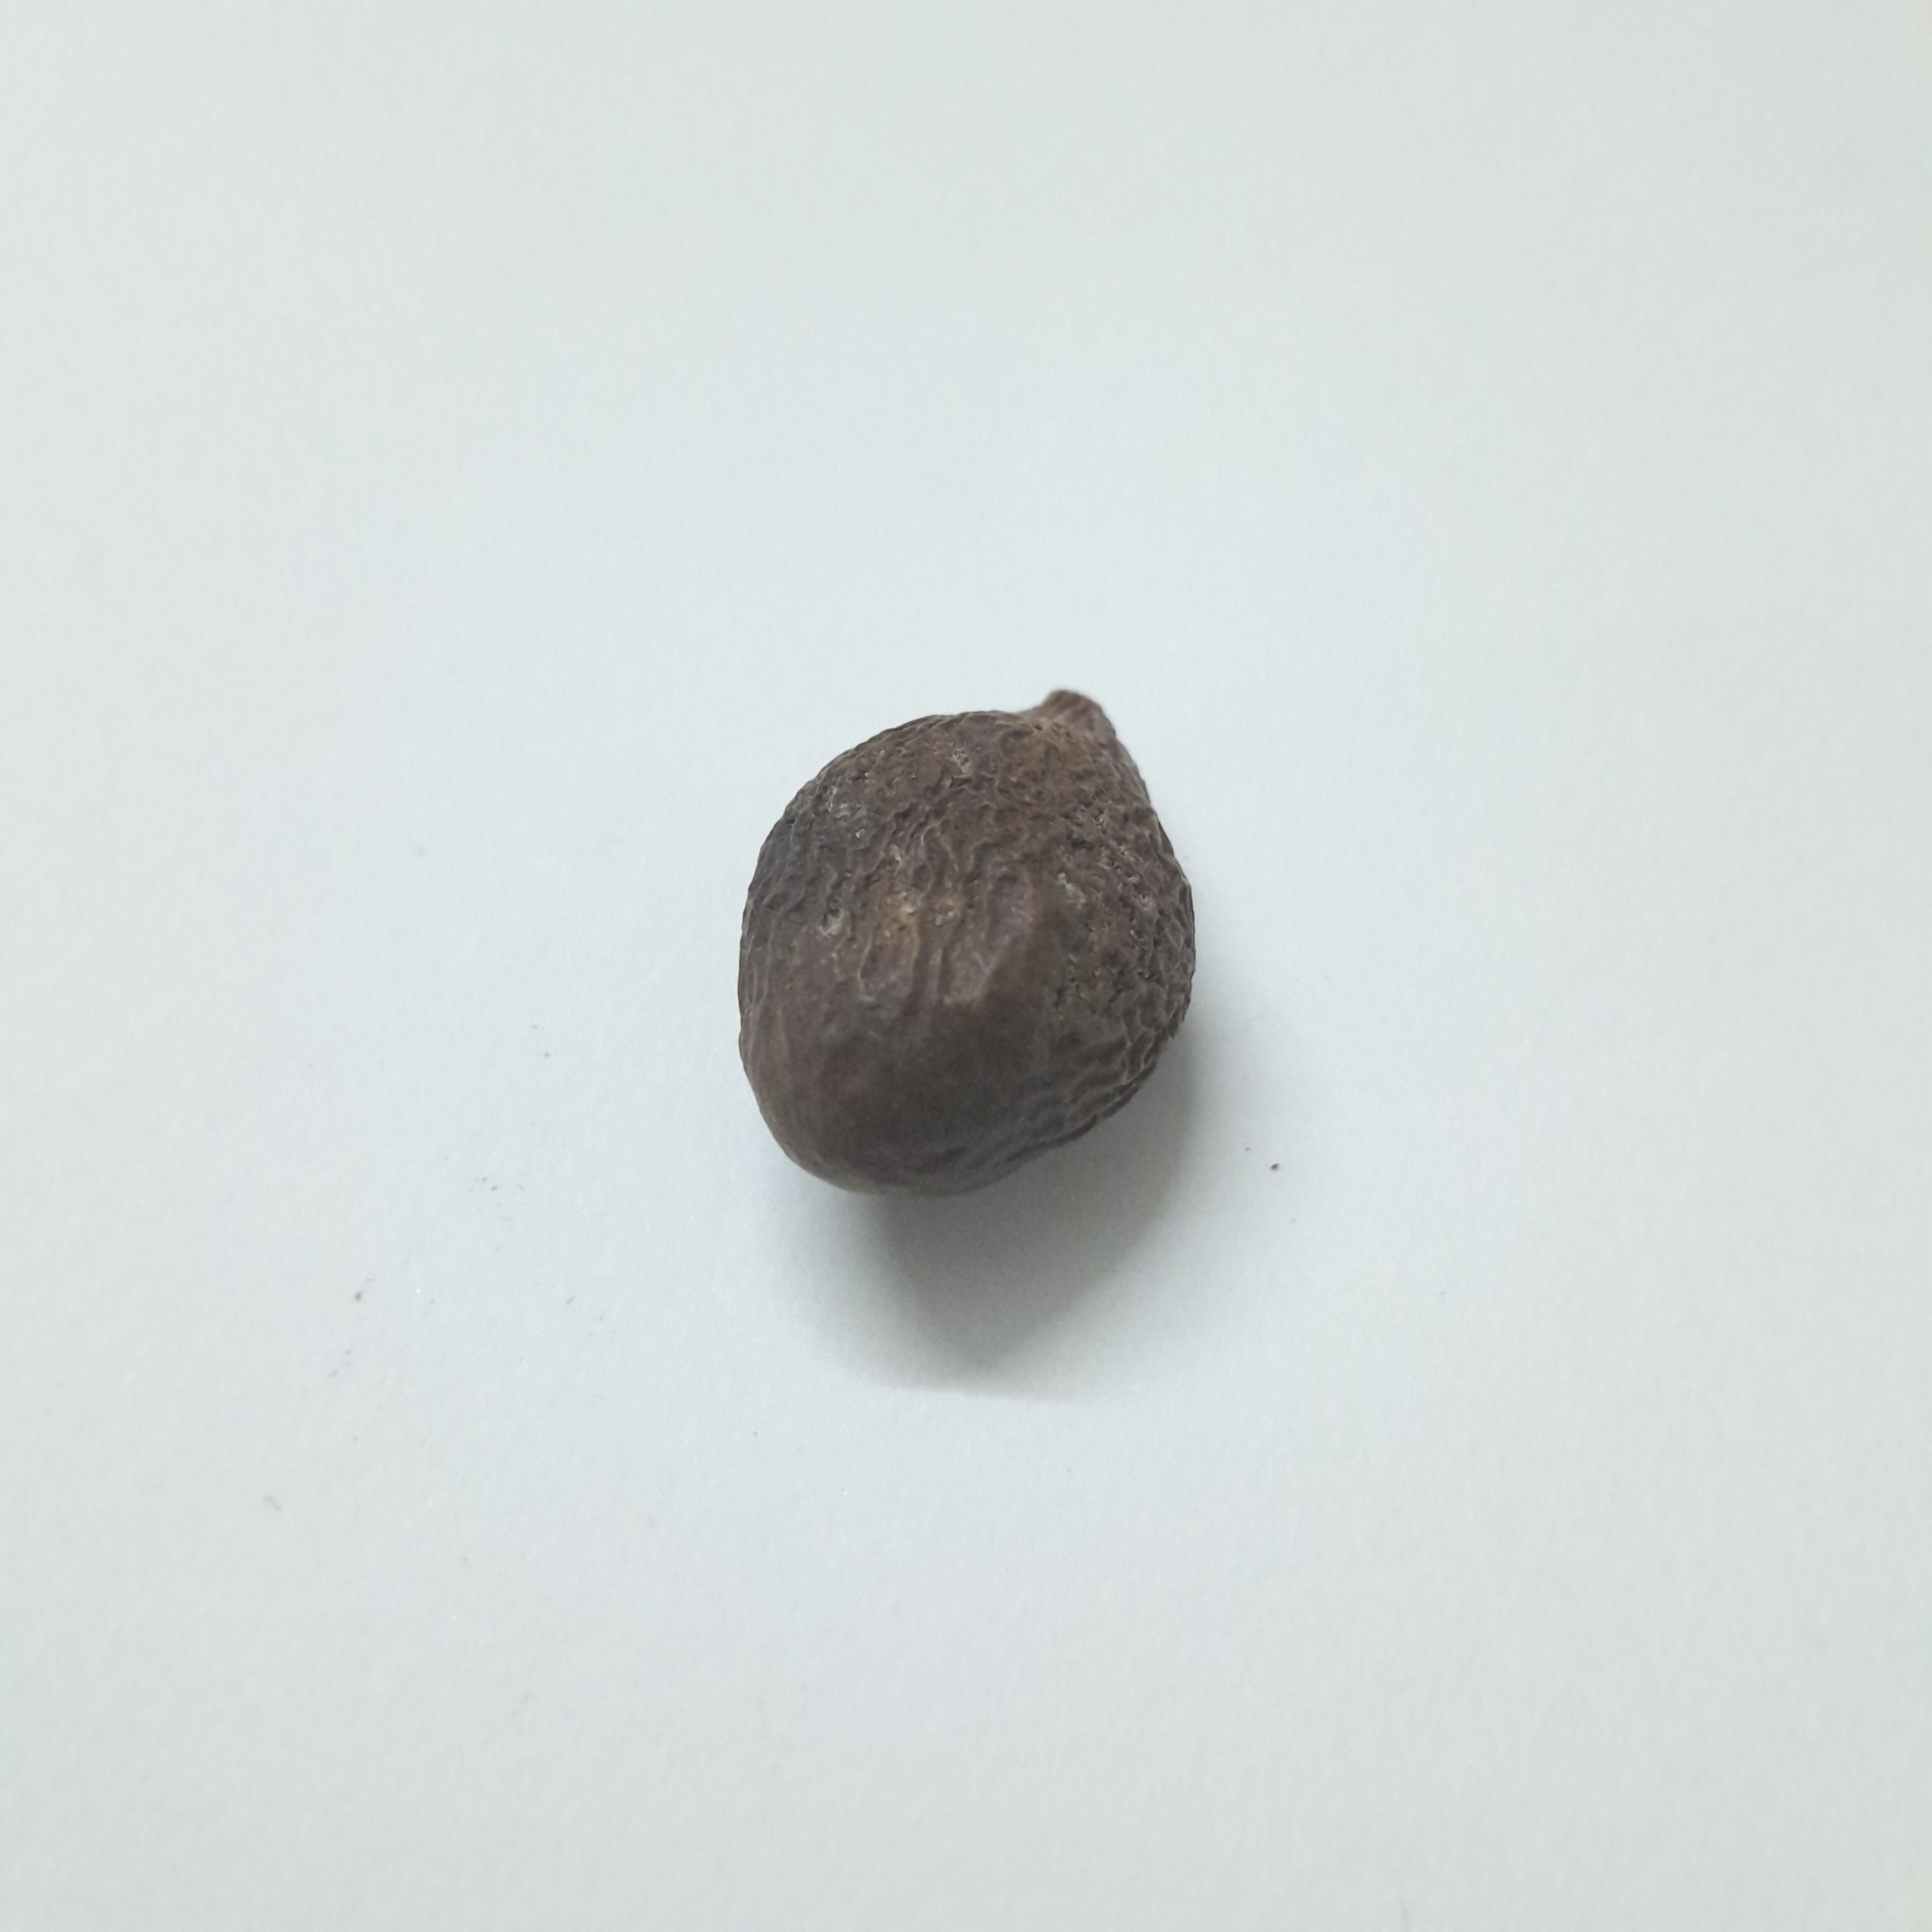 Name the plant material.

niranjanphal
